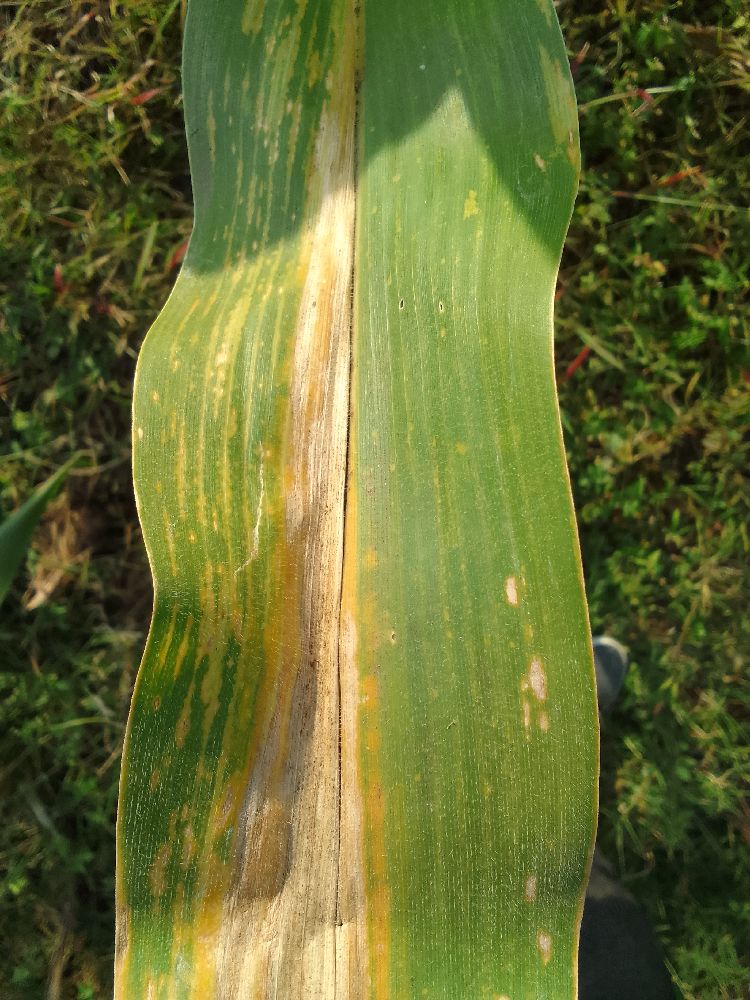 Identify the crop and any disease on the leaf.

maize, maize lethal necrosis
